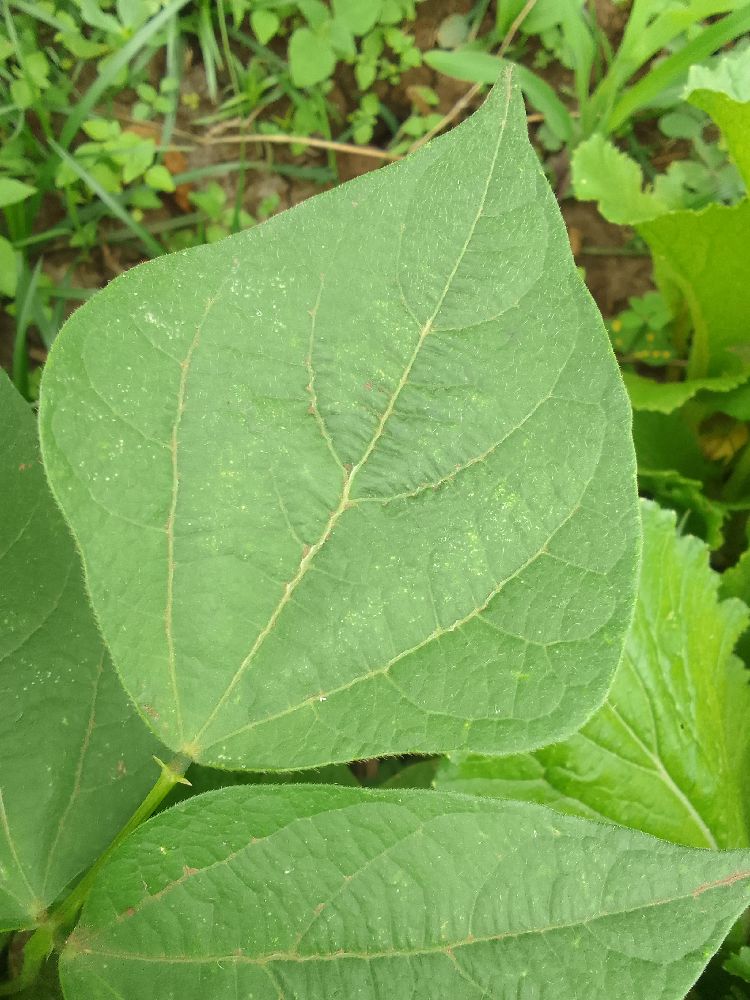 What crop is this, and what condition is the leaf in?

common bean, healthy
